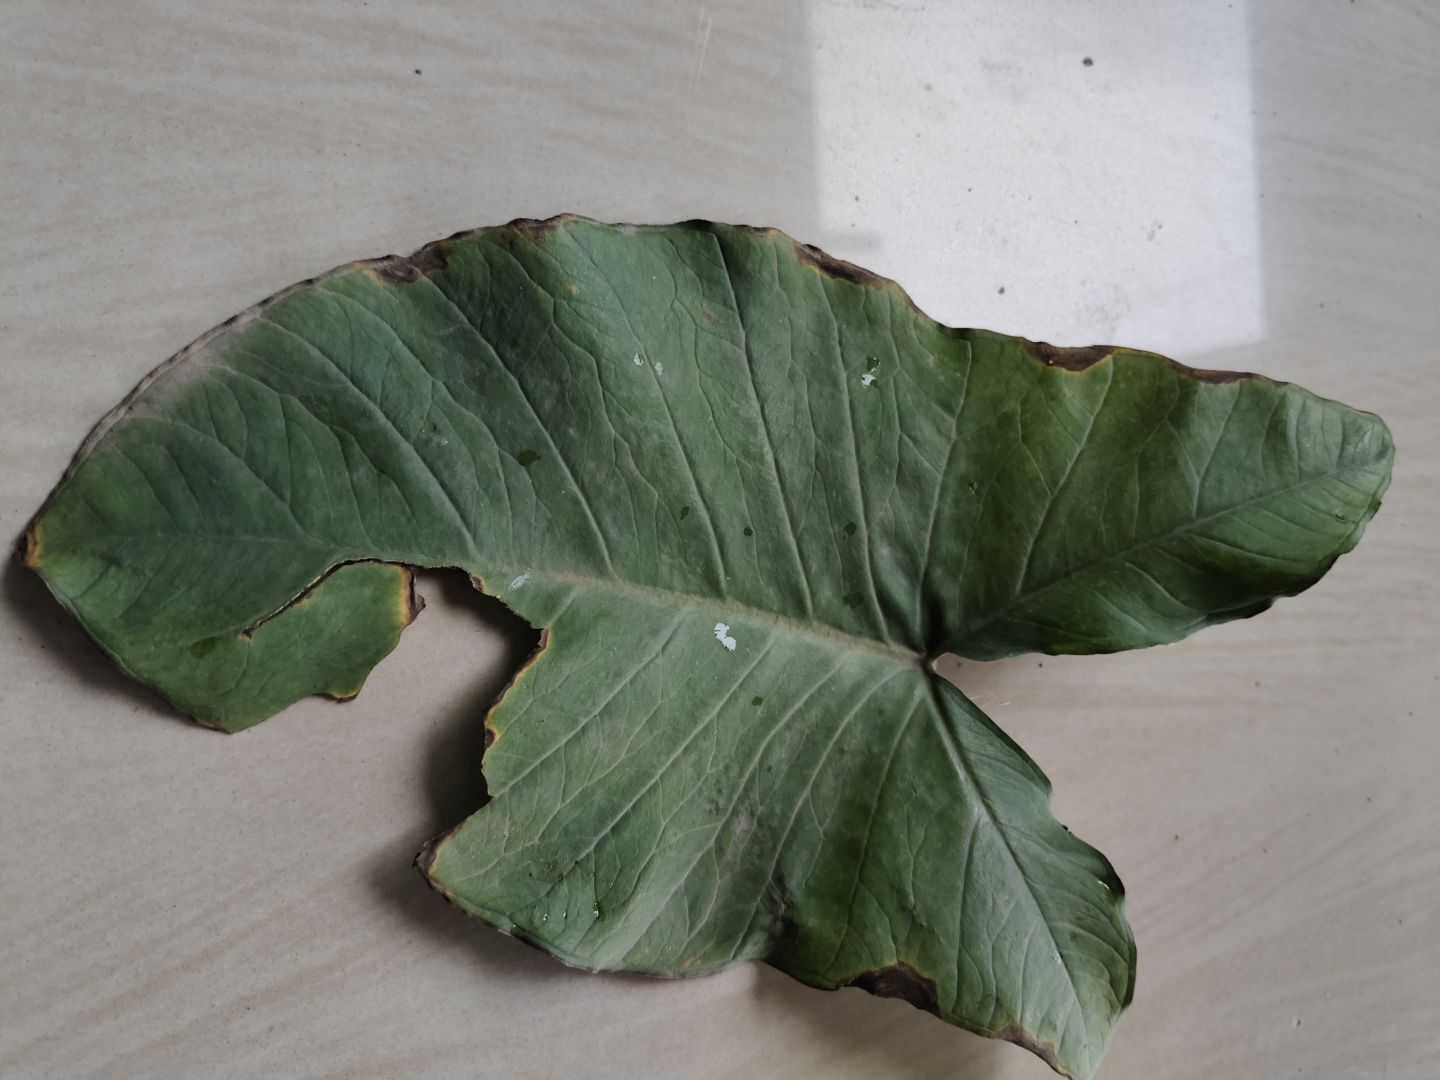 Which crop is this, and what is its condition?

taro, leaf blight
